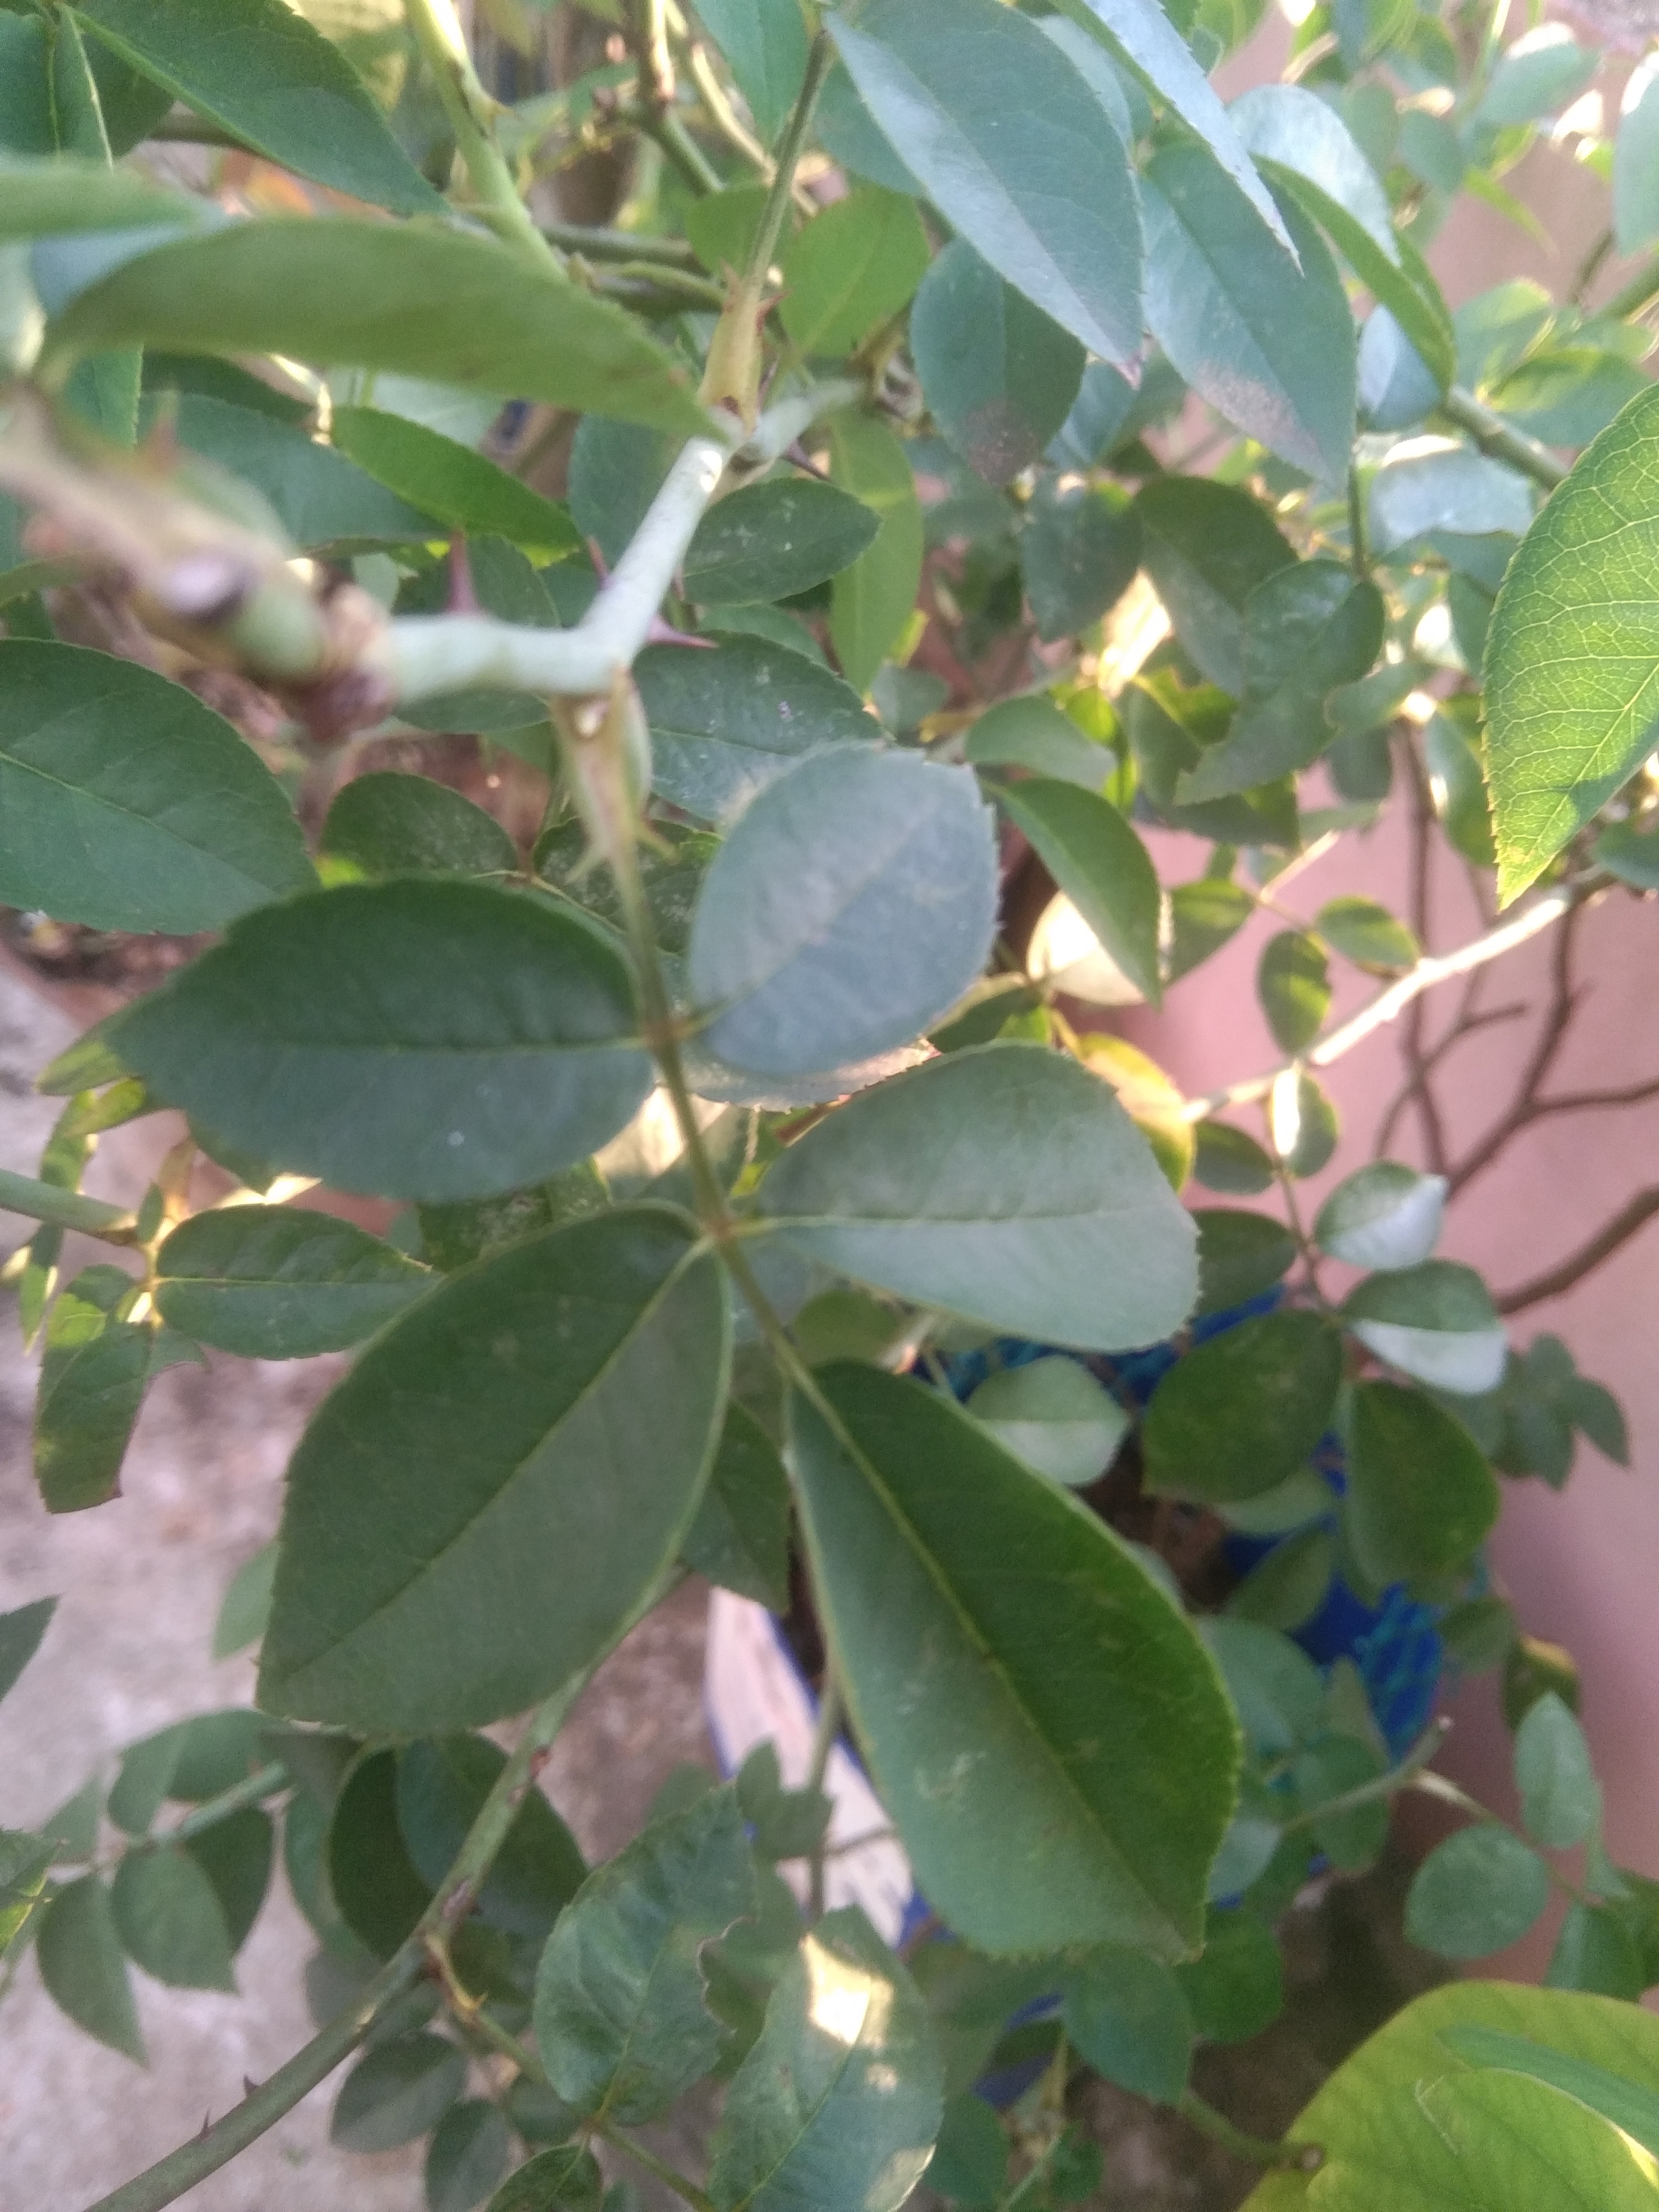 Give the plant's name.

rose
